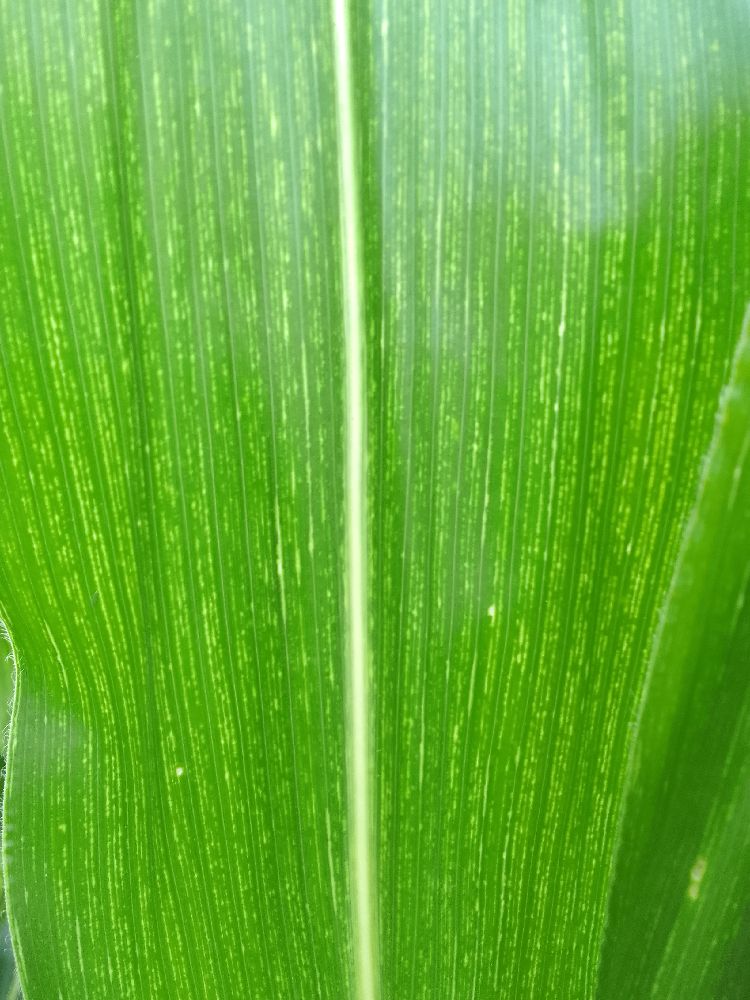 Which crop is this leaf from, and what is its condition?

maize, maize streak virus
